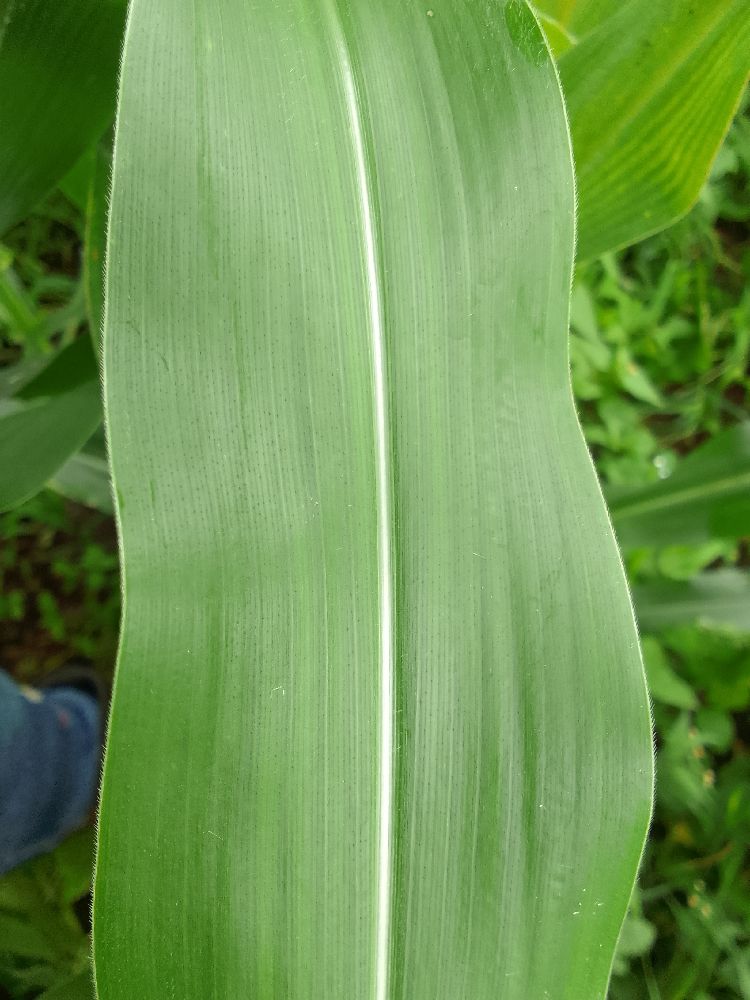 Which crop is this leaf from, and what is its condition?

maize, healthy
